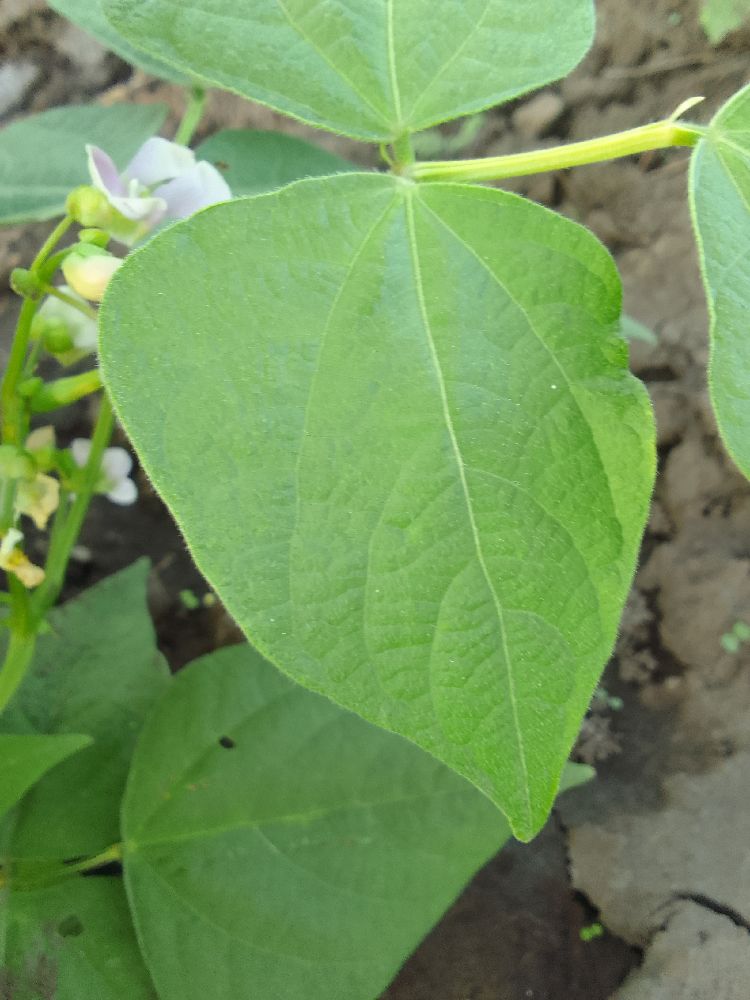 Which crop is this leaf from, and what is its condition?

common bean, healthy
